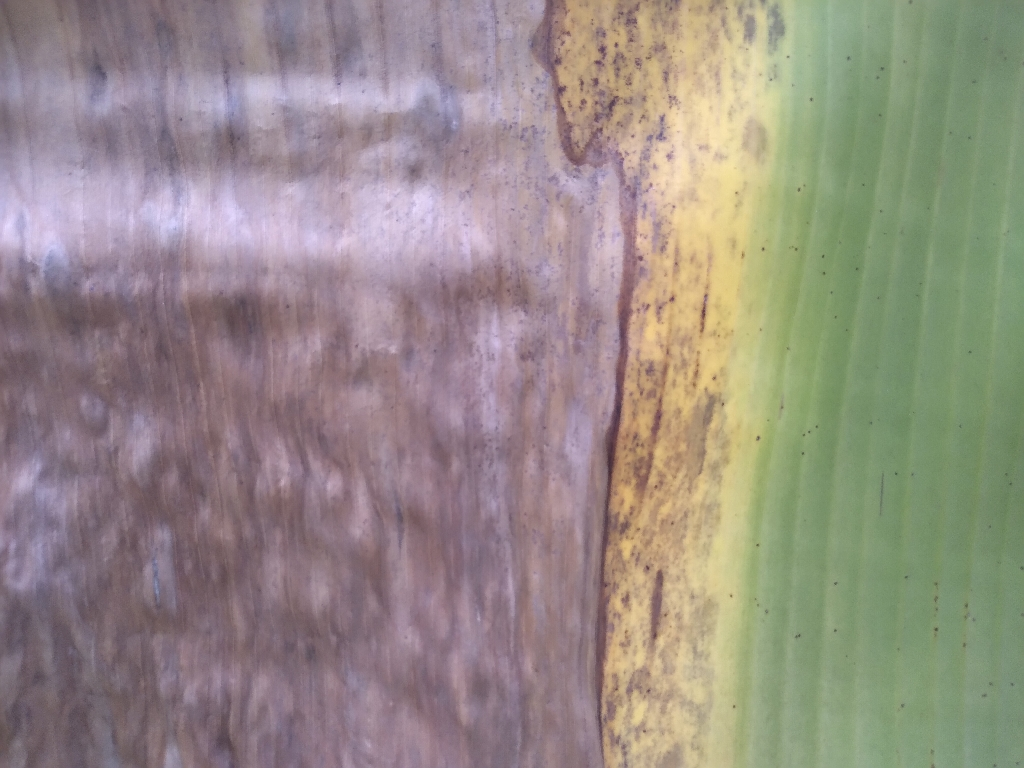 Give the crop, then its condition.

banana, black sigatoka
